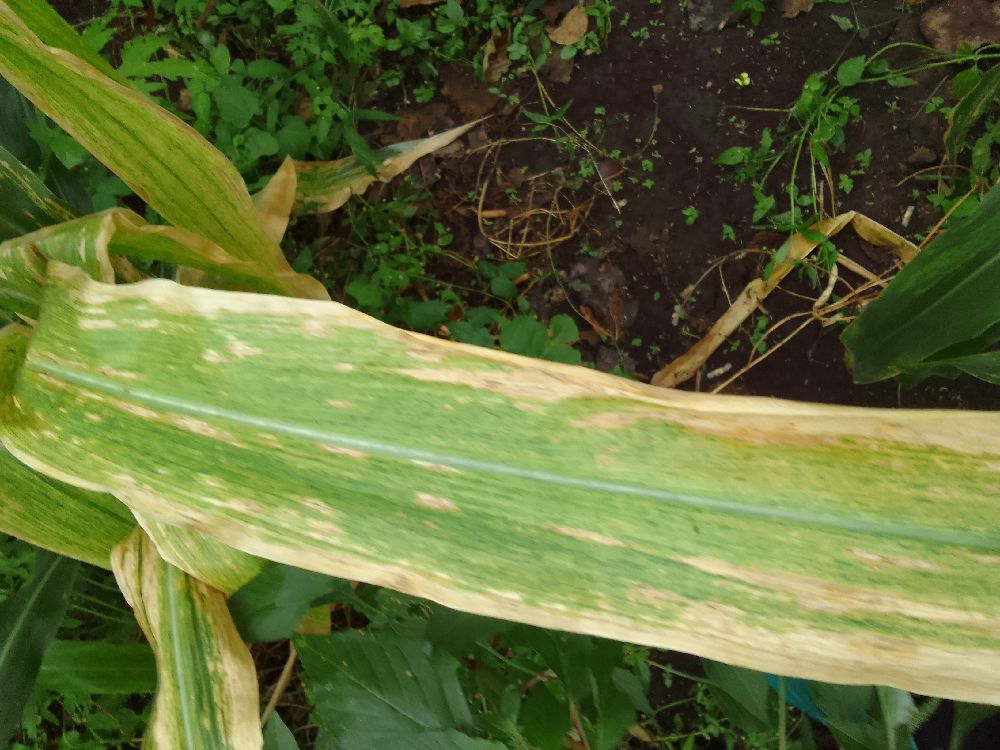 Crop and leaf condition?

maize, maize lethal necrosis
